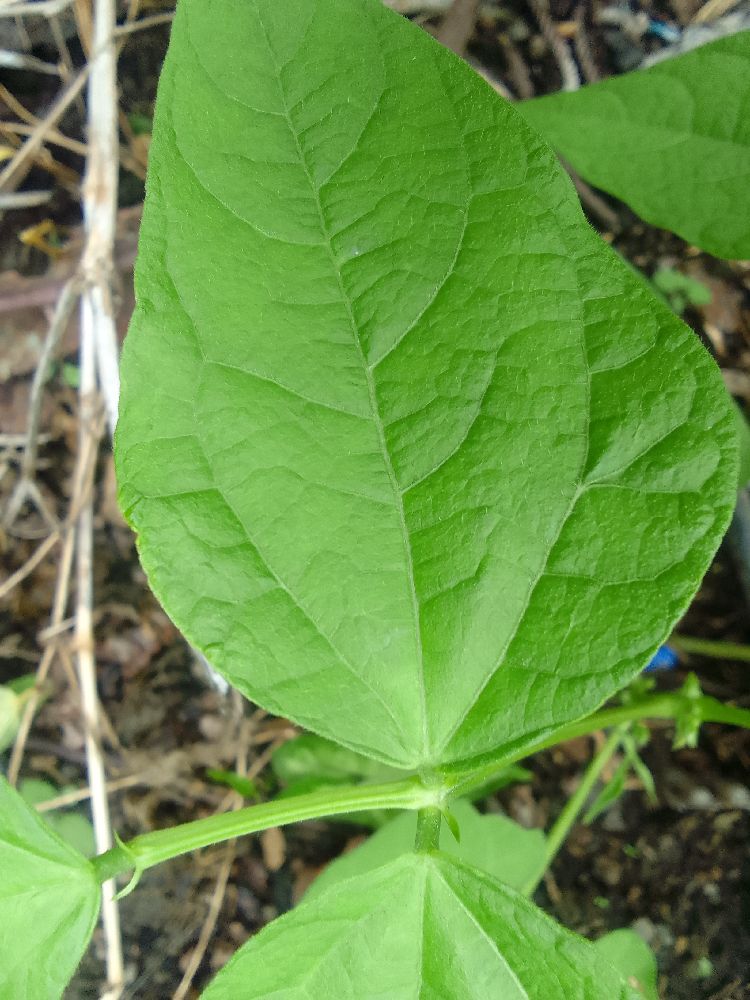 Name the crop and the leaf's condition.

common bean, healthy
